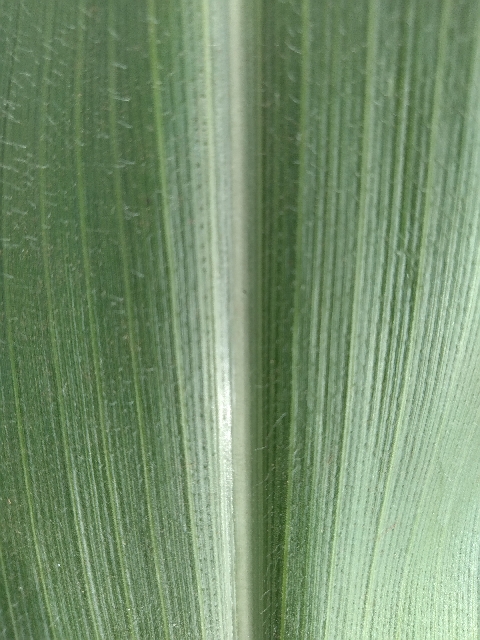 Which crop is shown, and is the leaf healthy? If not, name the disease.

maize, healthy
